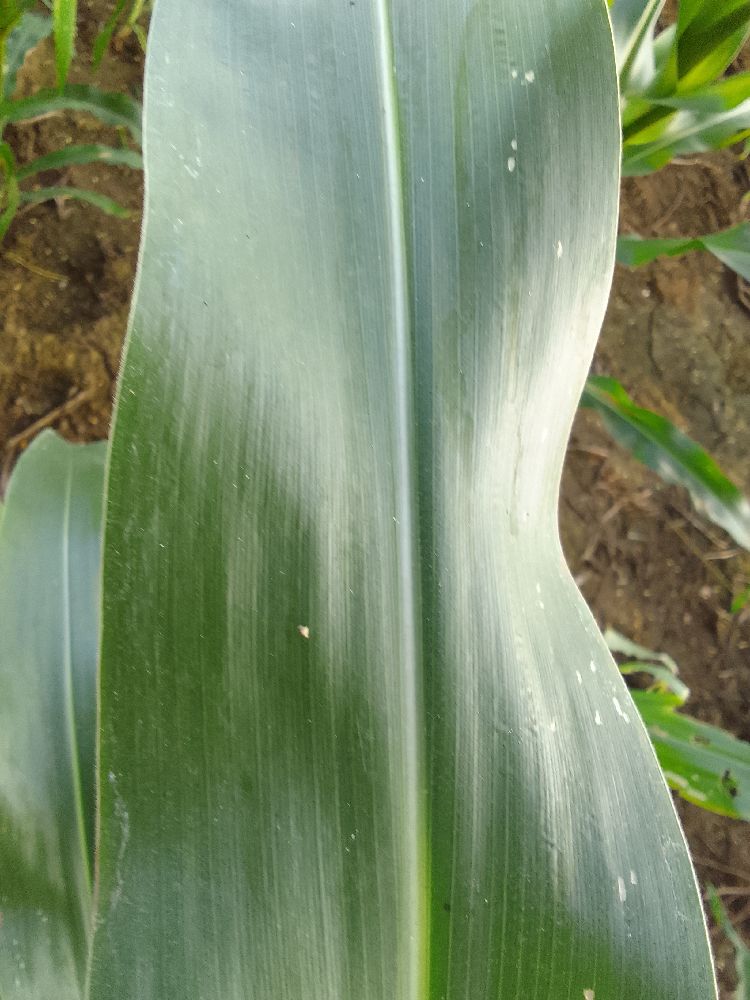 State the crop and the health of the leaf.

maize, healthy
